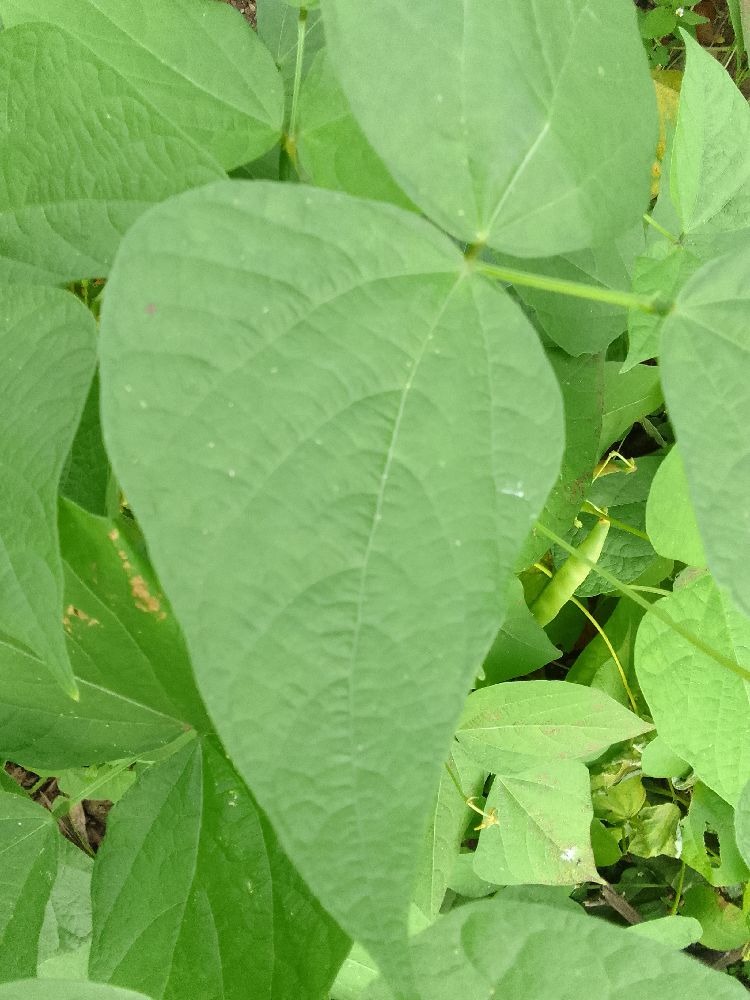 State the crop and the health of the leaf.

common bean, healthy
